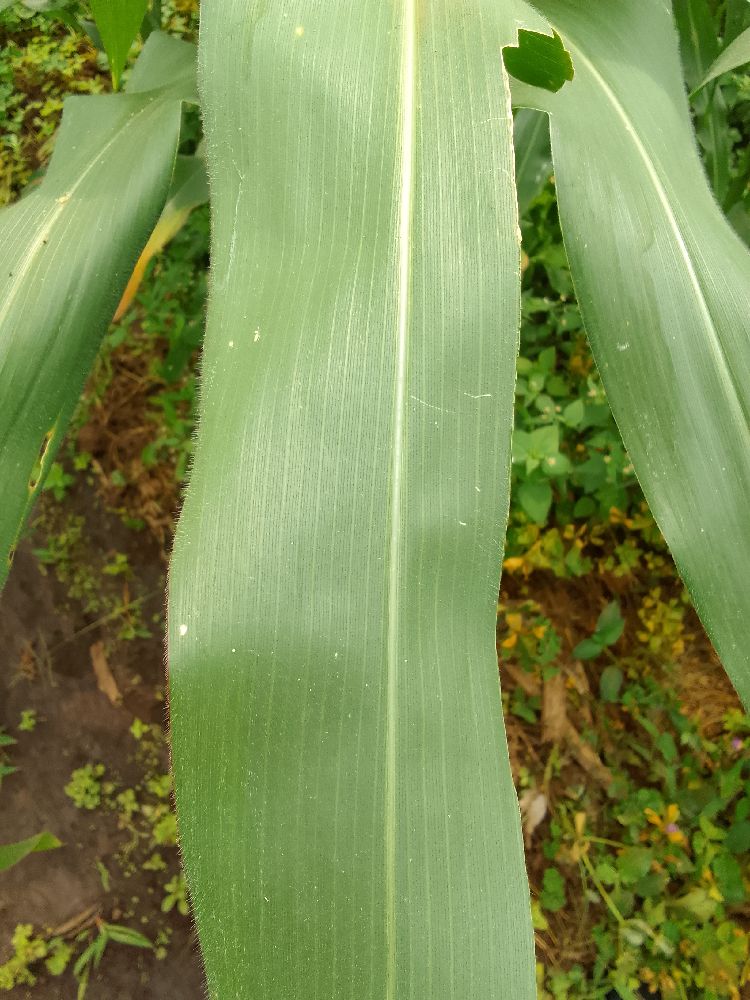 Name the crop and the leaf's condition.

maize, healthy
